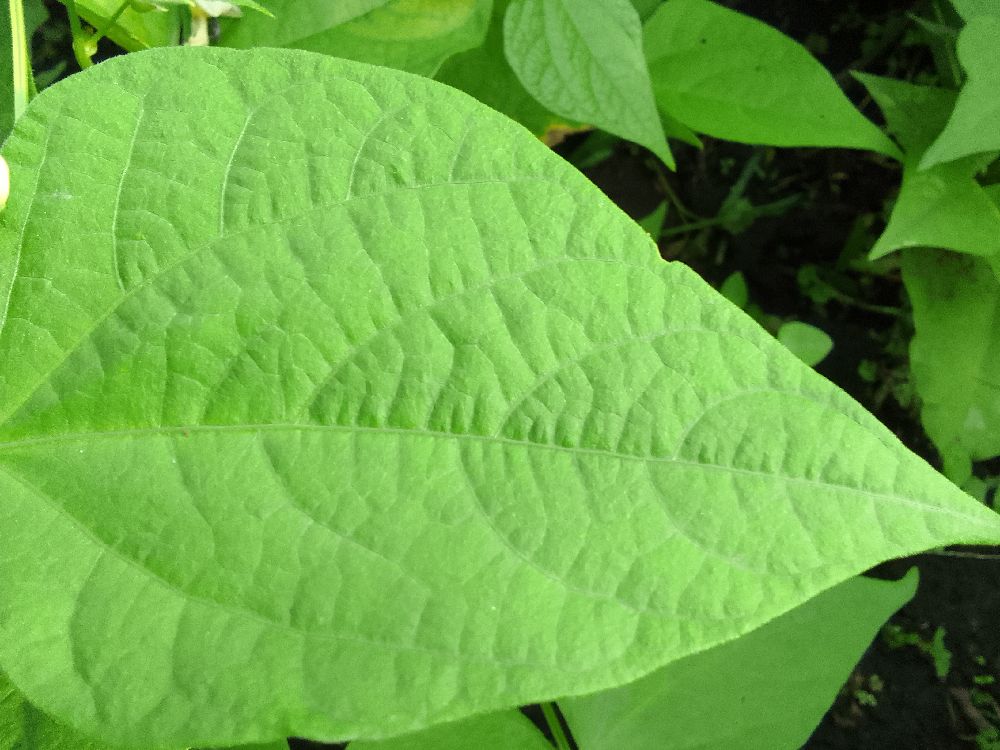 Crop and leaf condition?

common bean, healthy
